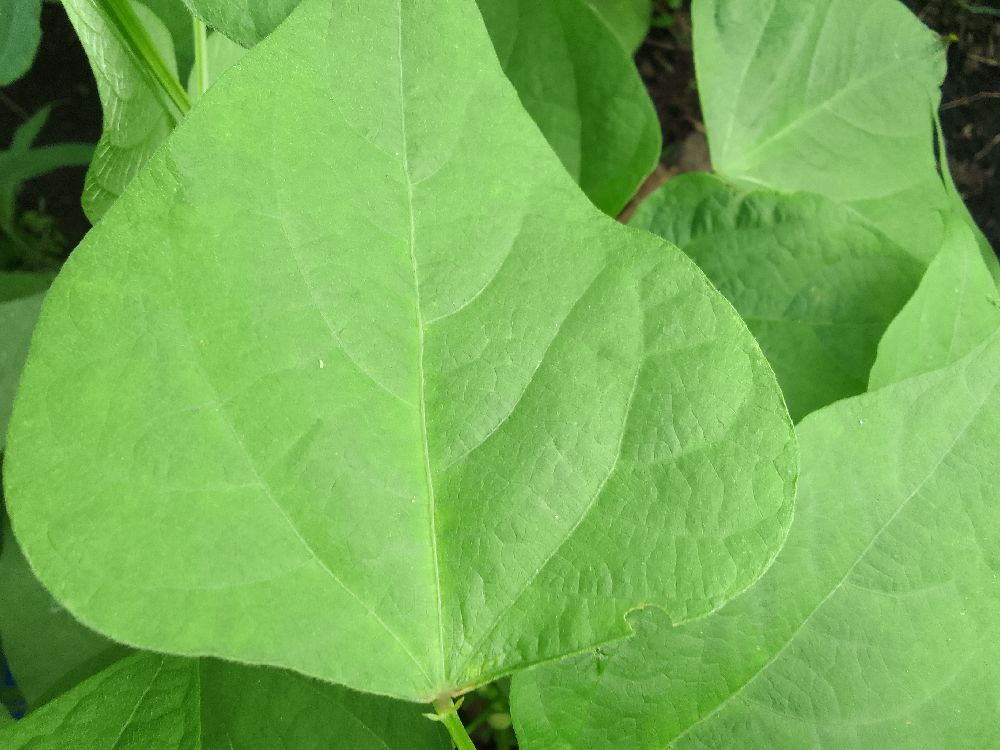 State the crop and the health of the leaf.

common bean, healthy
